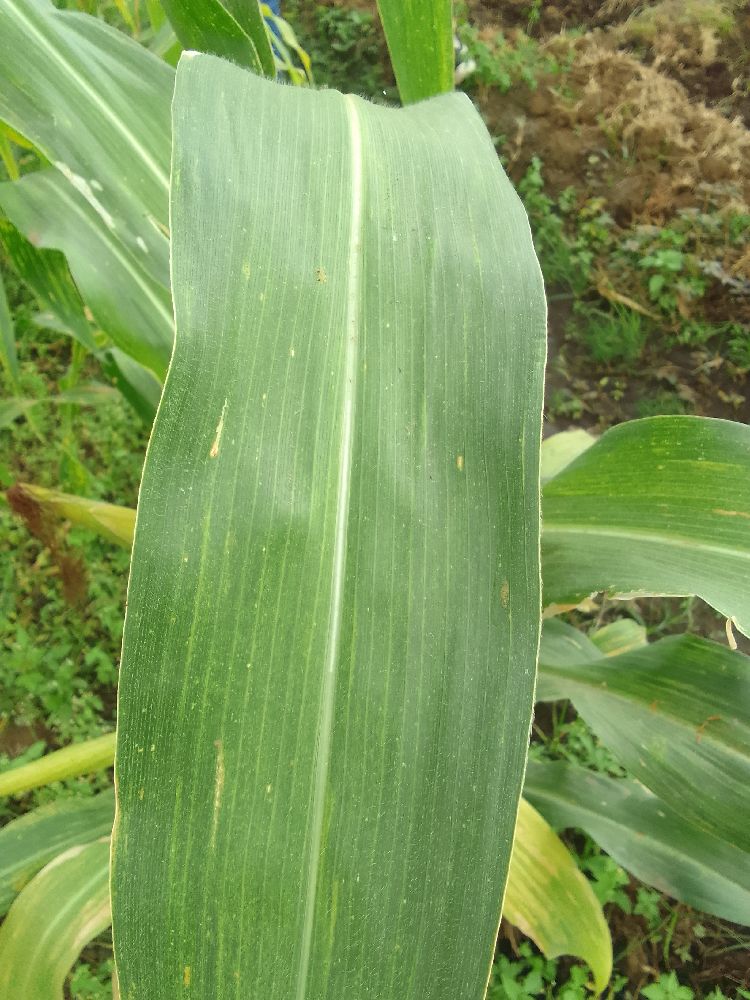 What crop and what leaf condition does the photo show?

maize, maize lethal necrosis
